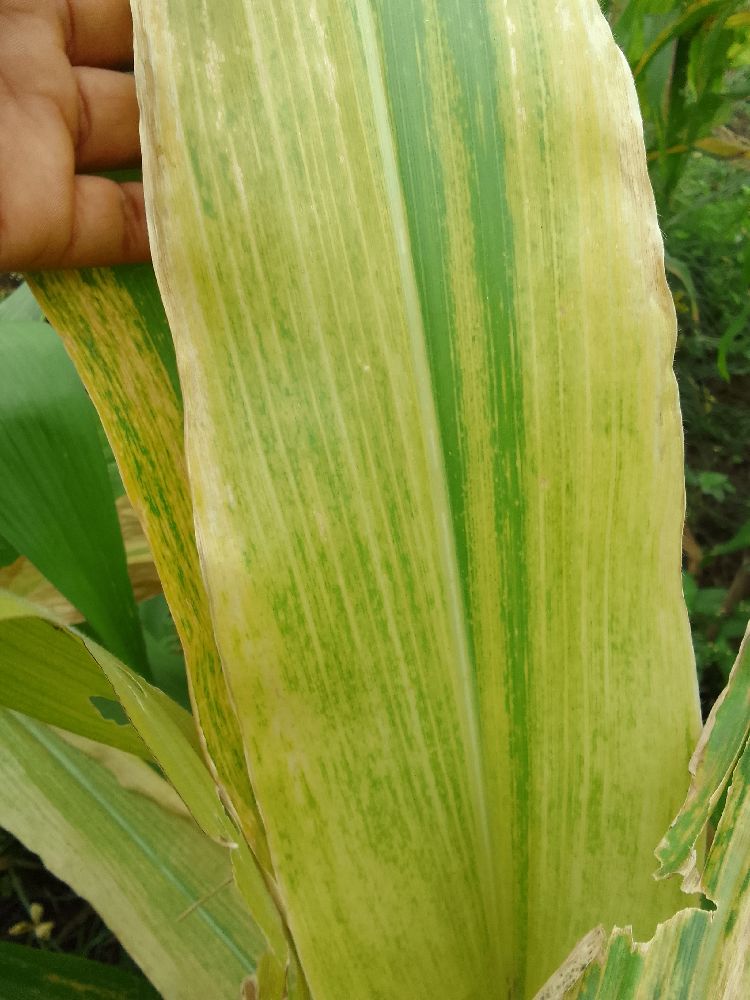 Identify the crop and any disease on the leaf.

maize, maize lethal necrosis
